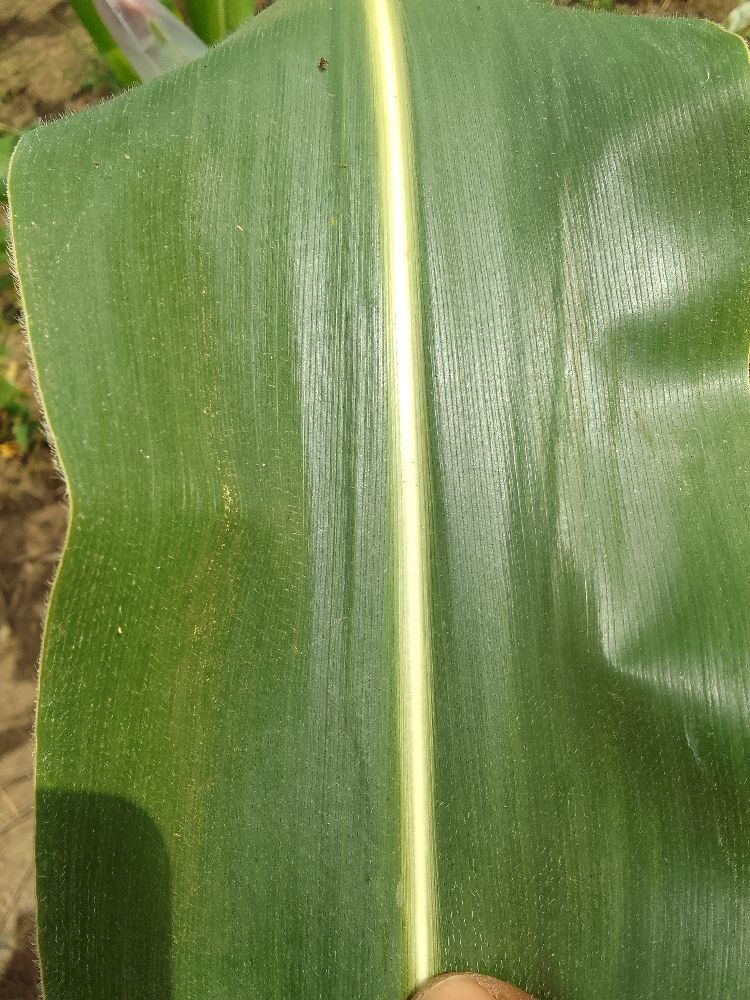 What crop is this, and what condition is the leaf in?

maize, healthy
